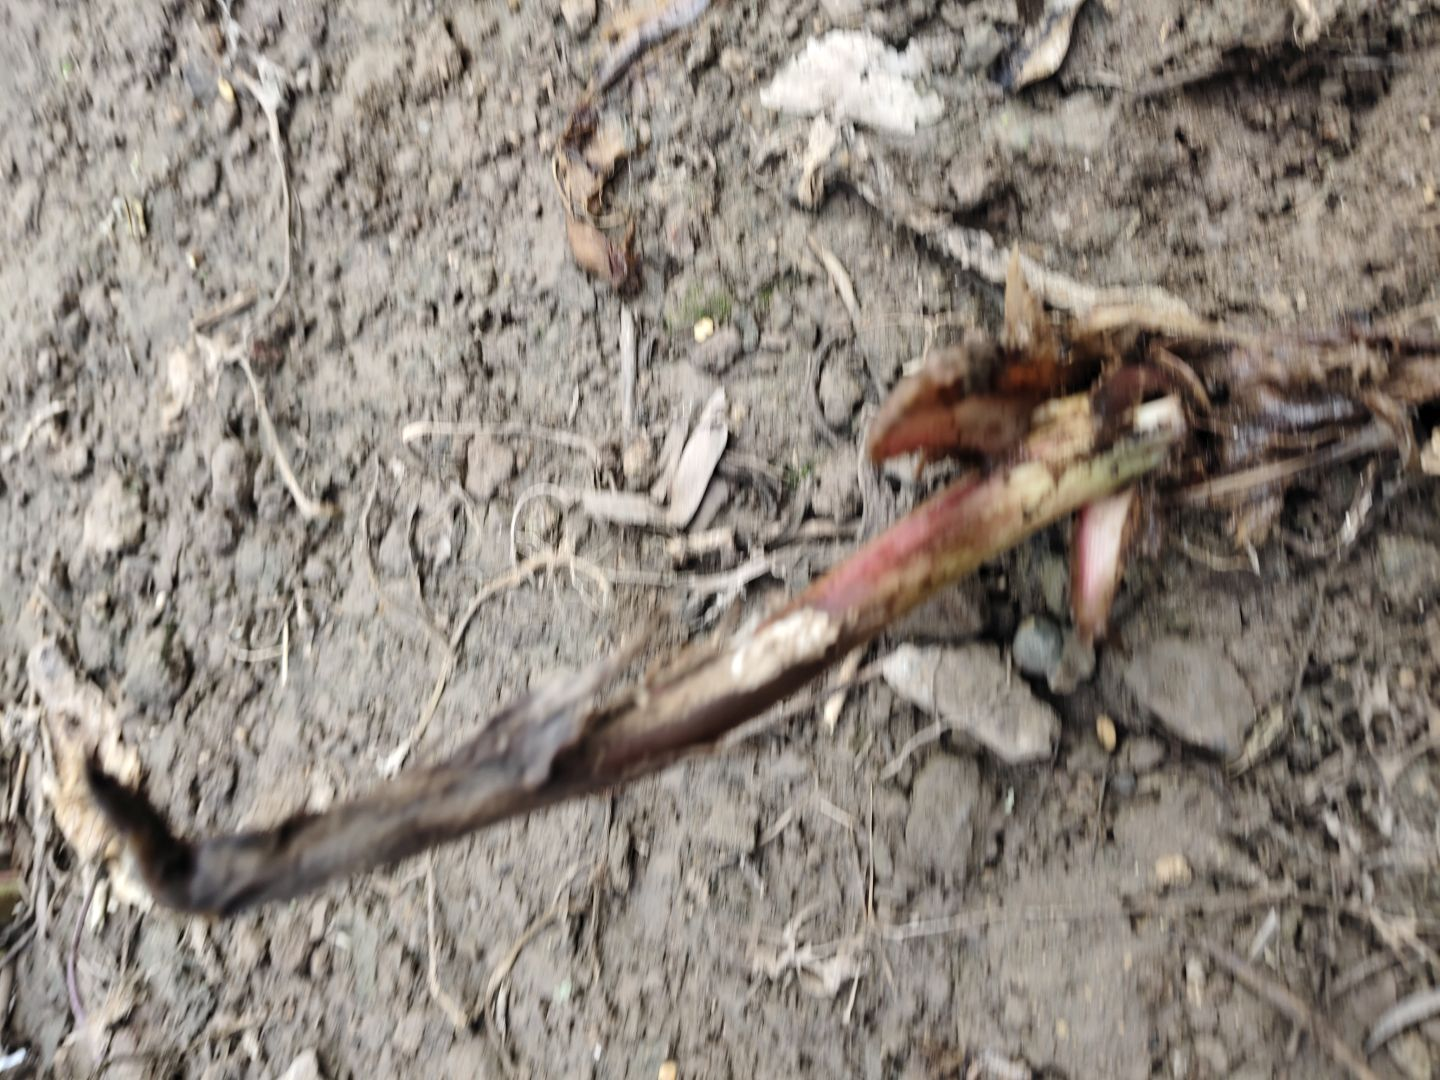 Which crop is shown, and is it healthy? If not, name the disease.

taro, root rot
